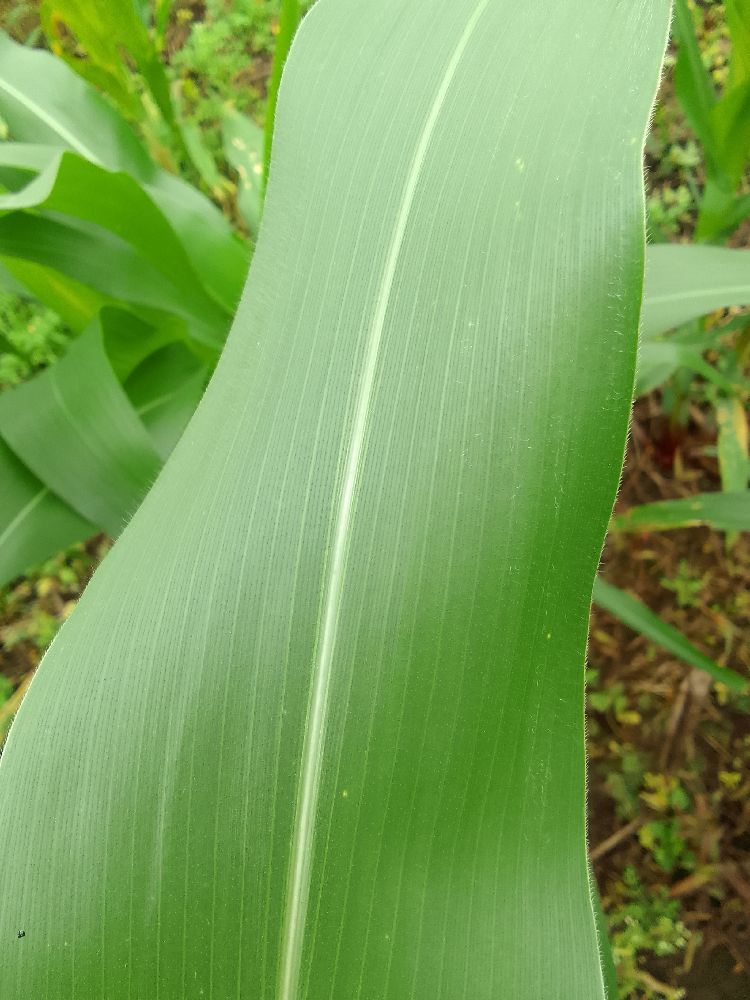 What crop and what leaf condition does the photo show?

maize, healthy
